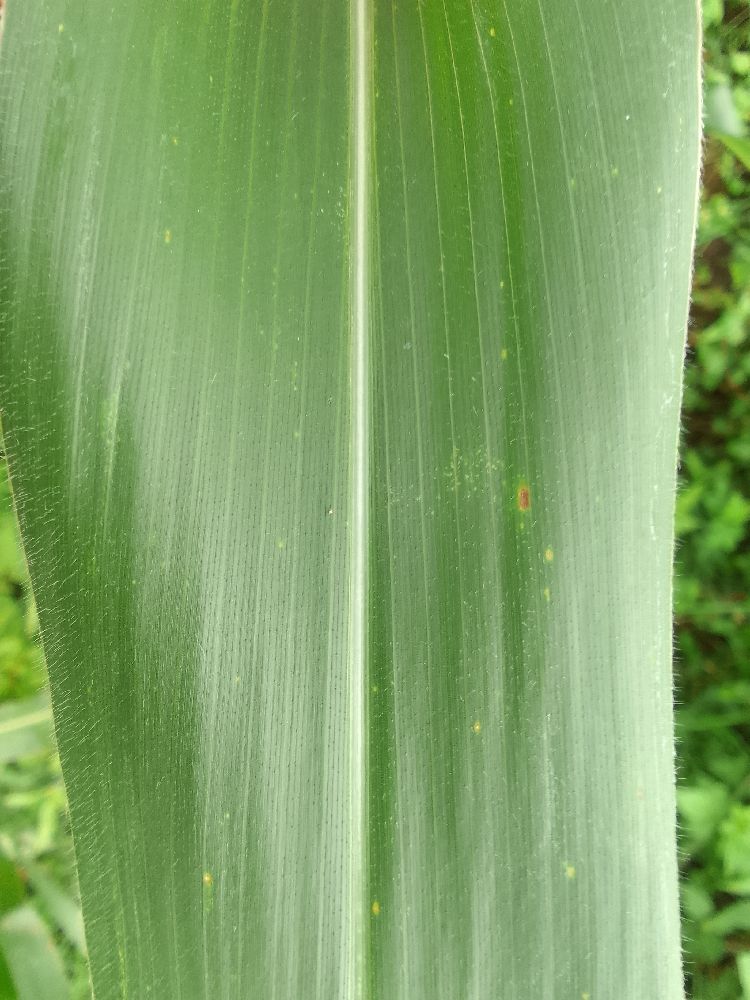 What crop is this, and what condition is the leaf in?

maize, healthy
